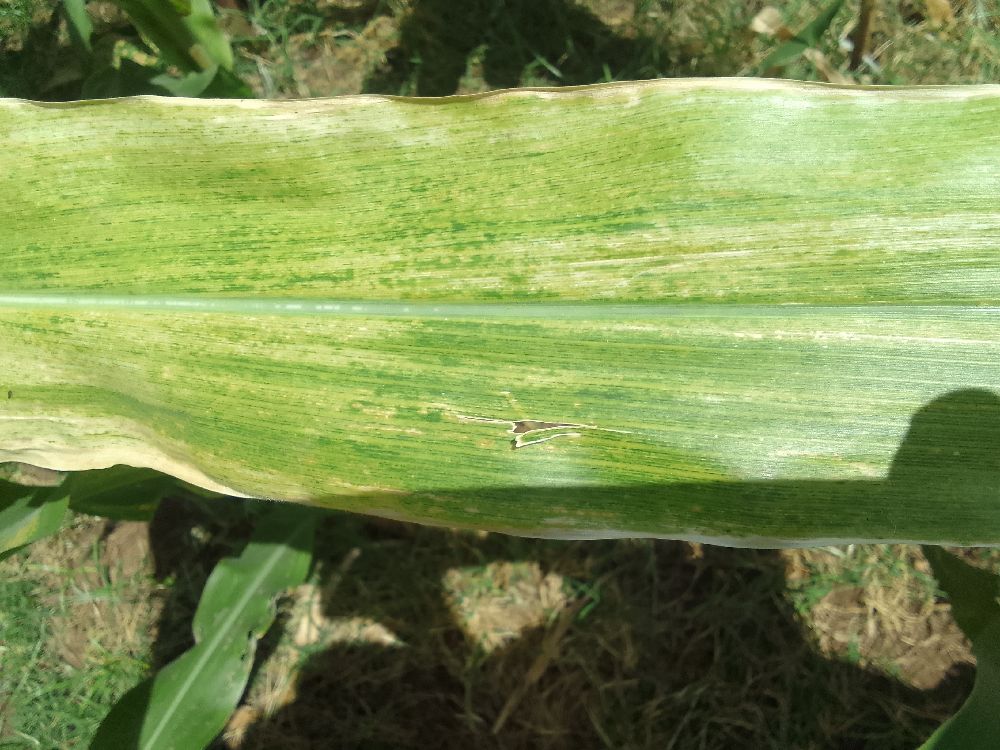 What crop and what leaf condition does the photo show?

maize, maize lethal necrosis
